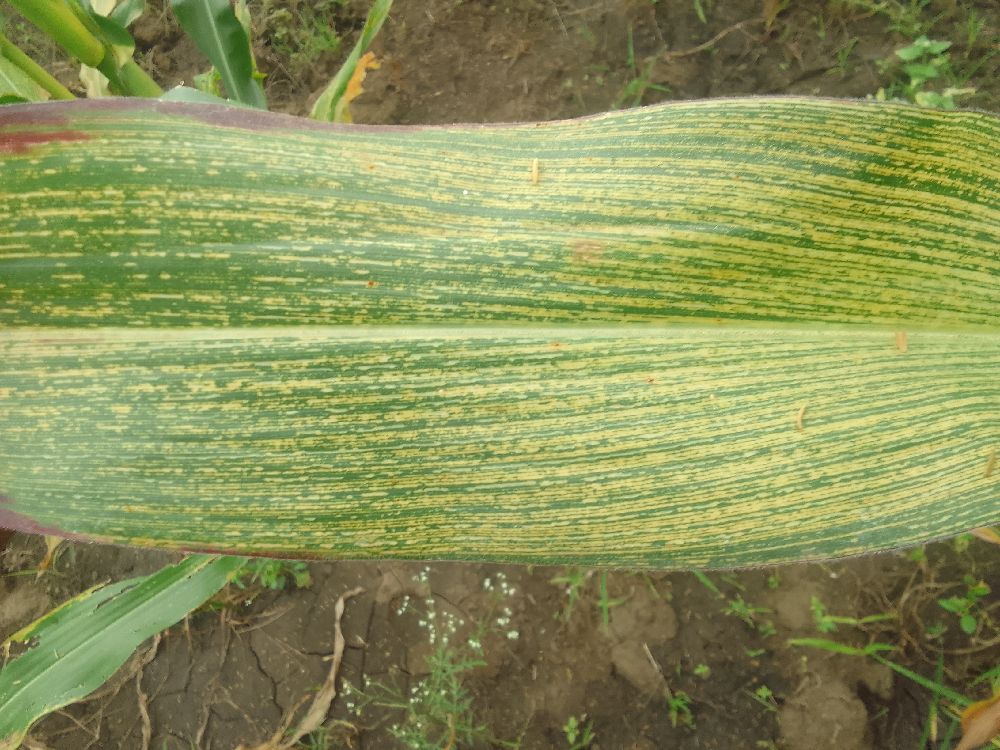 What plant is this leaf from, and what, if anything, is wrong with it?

maize, maize streak virus
